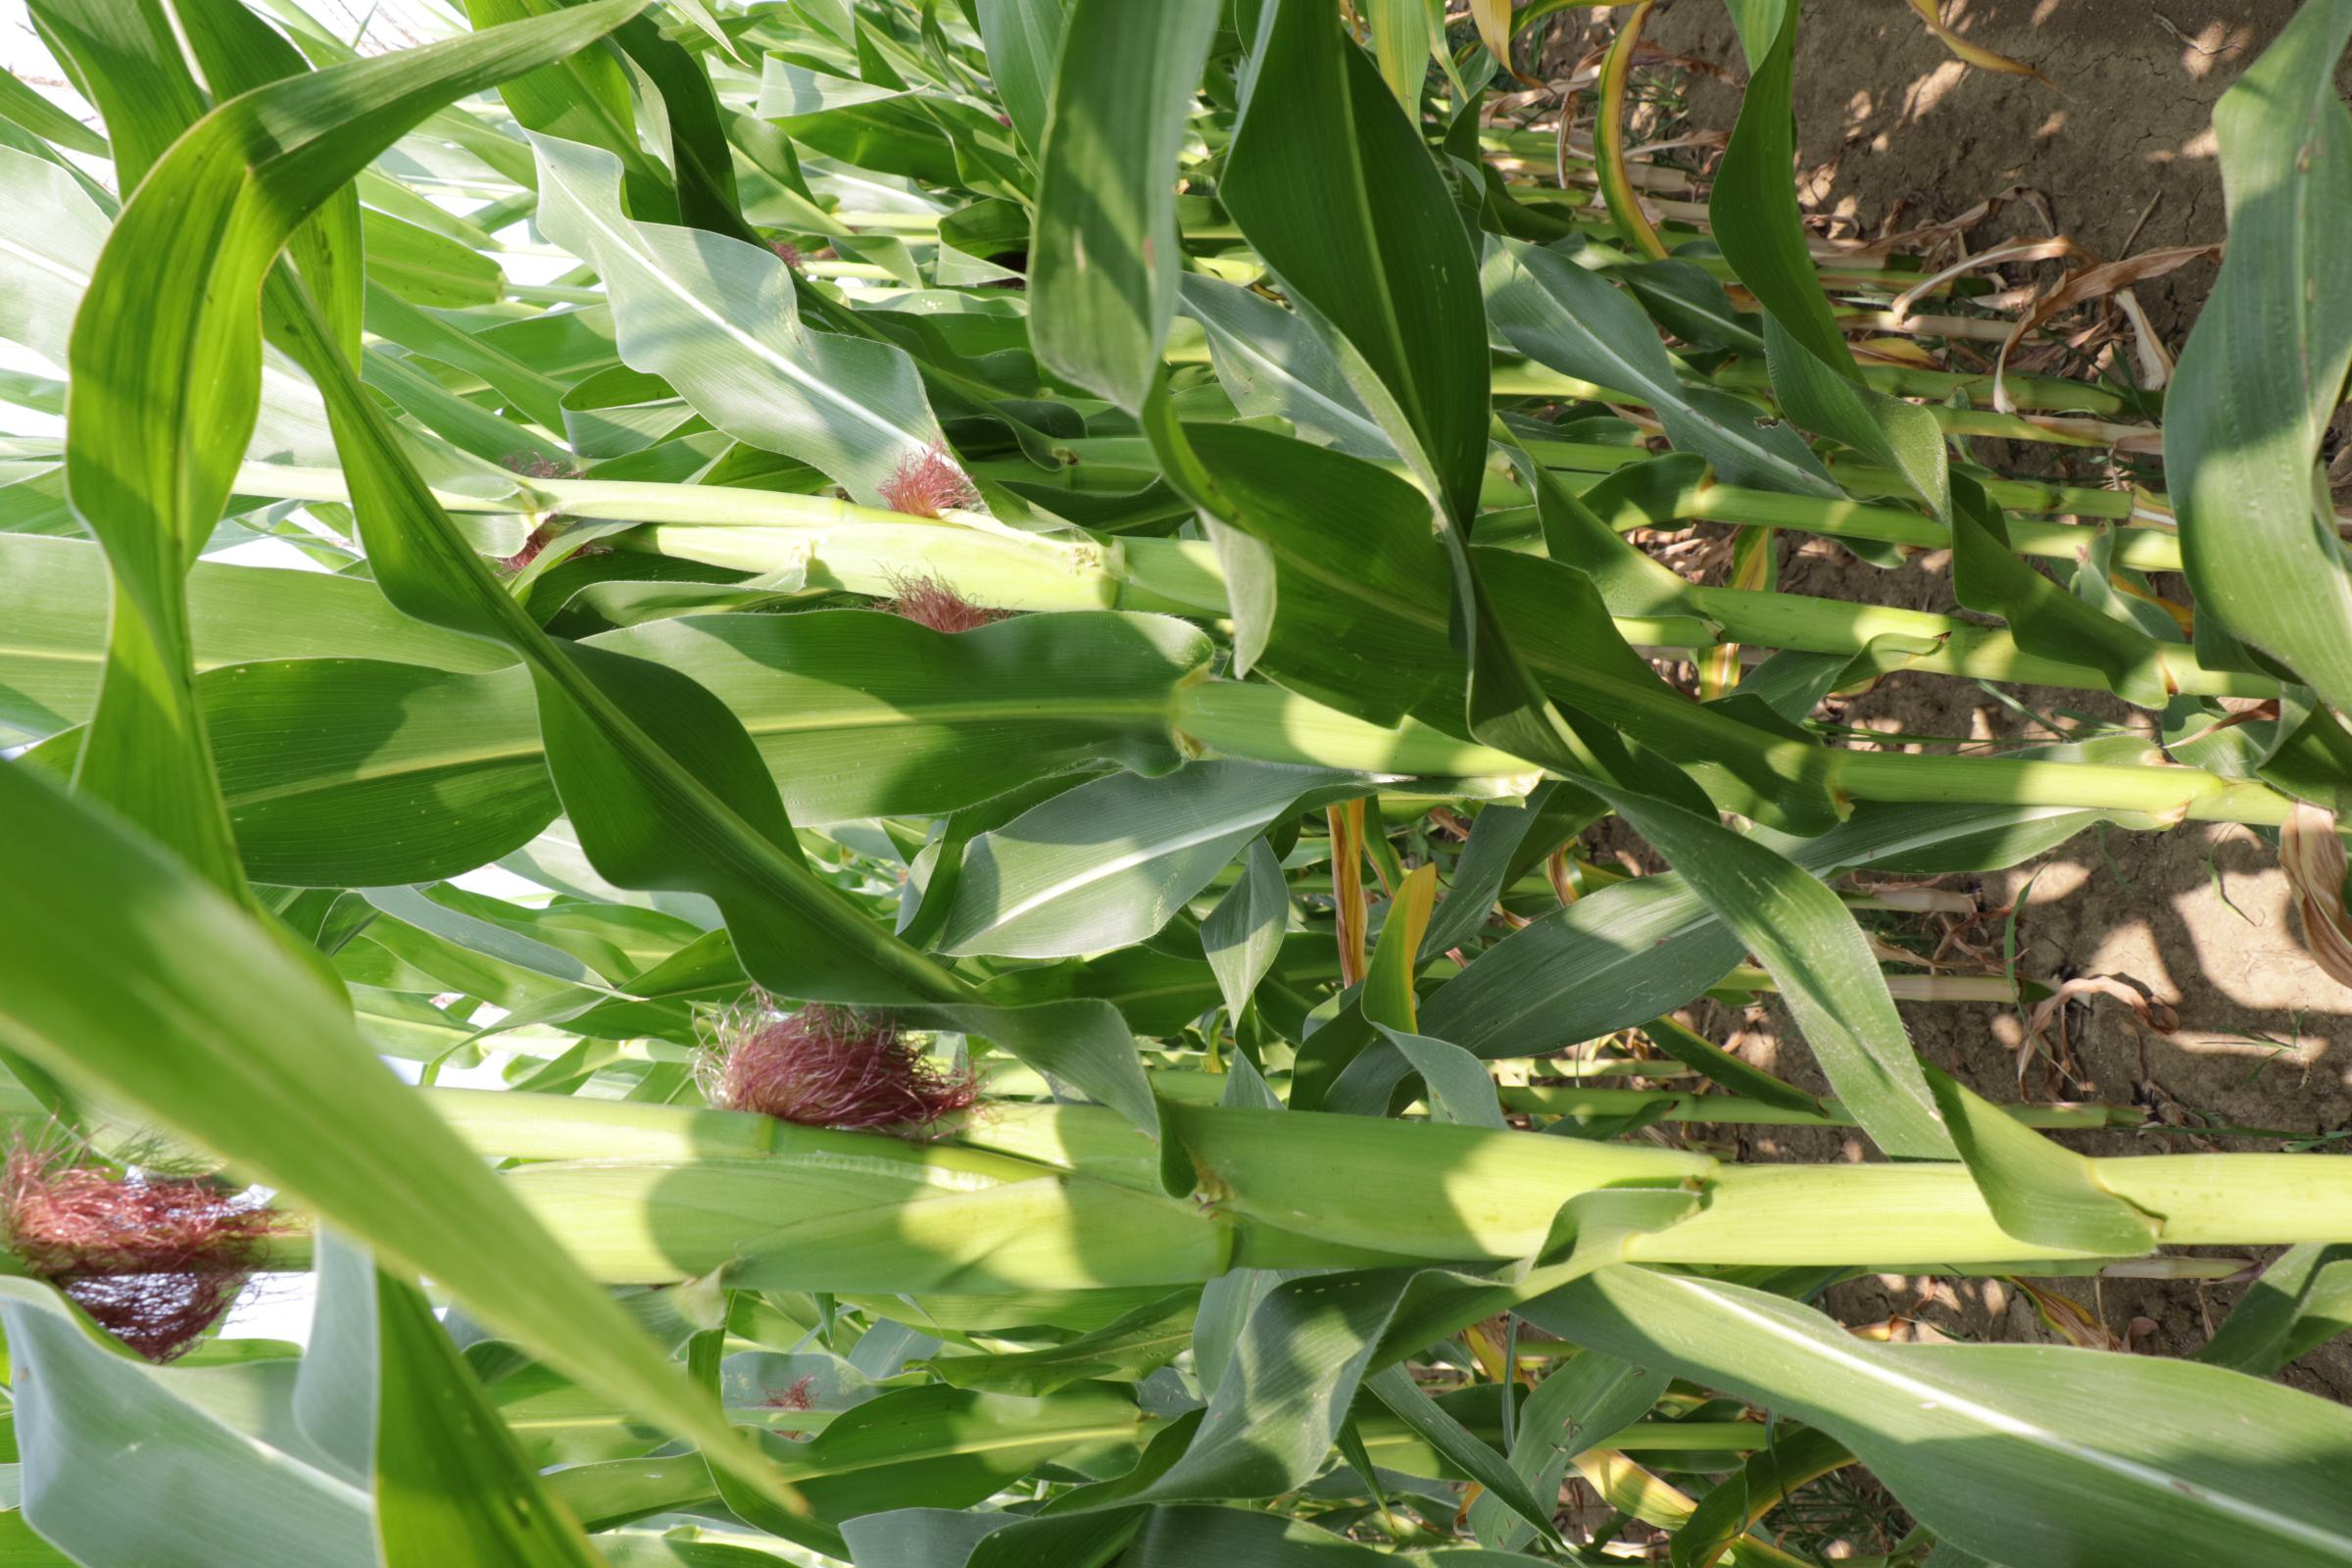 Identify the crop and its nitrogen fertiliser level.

maize, reduced nitrogen fertilisation
